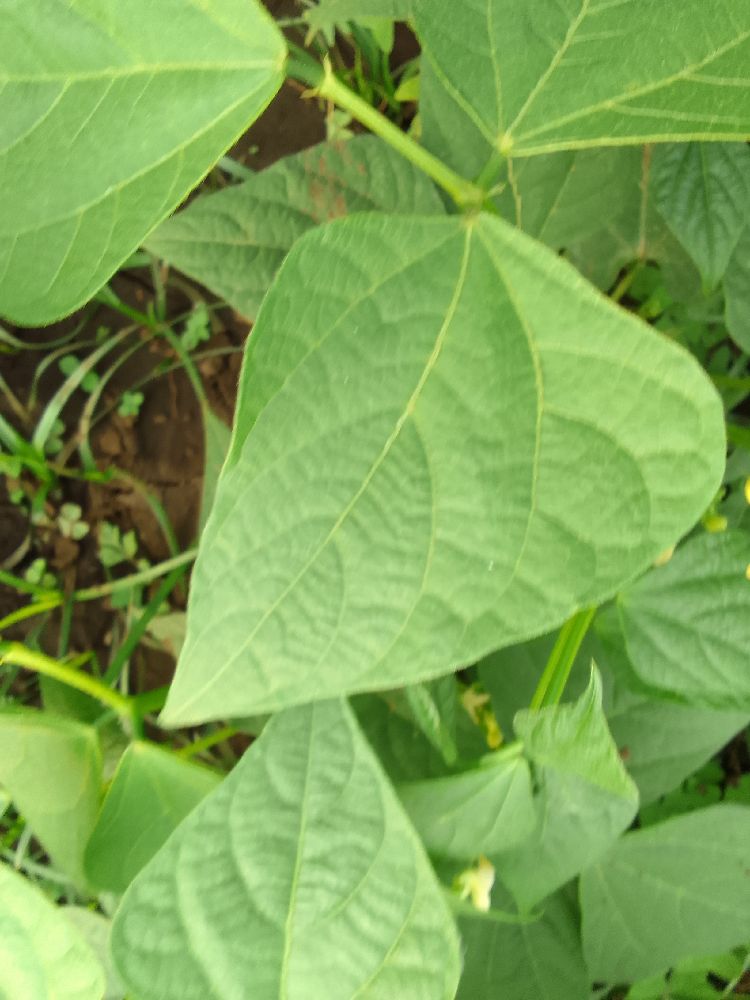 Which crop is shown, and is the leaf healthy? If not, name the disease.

common bean, healthy
